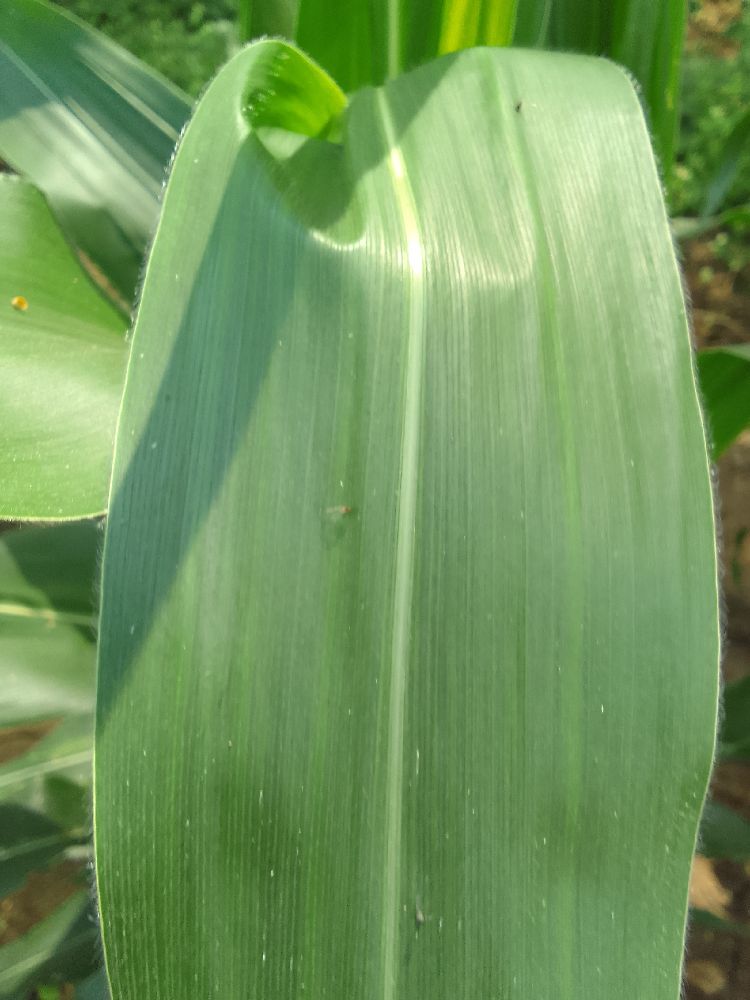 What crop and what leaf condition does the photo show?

maize, healthy
